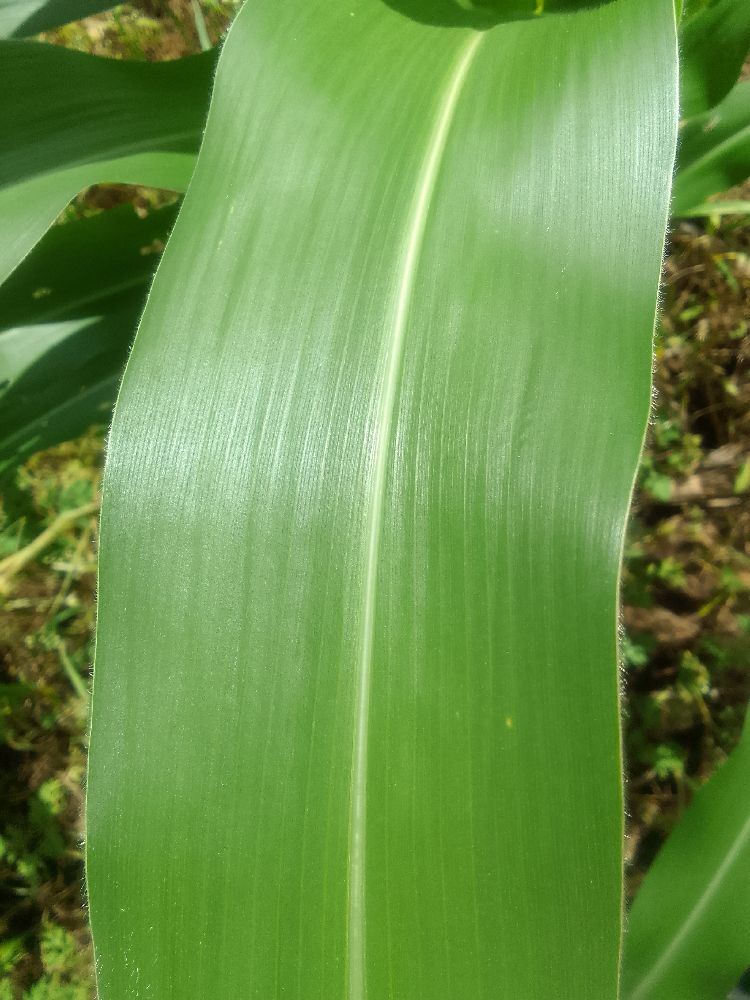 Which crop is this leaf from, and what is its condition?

maize, healthy
